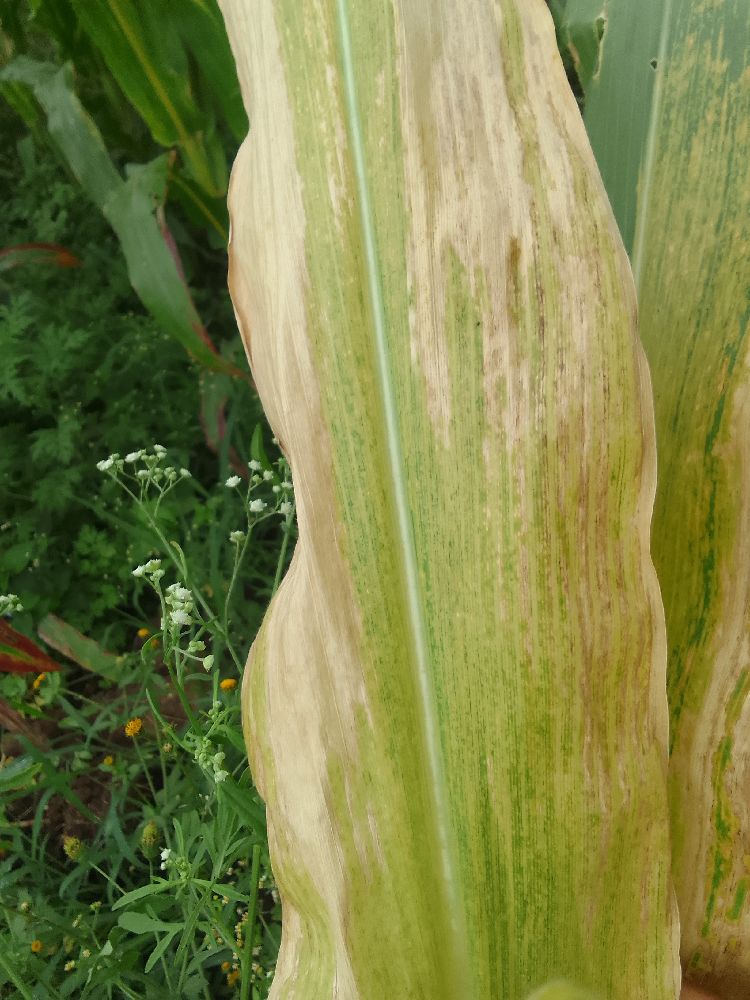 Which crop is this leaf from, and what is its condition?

maize, maize lethal necrosis
